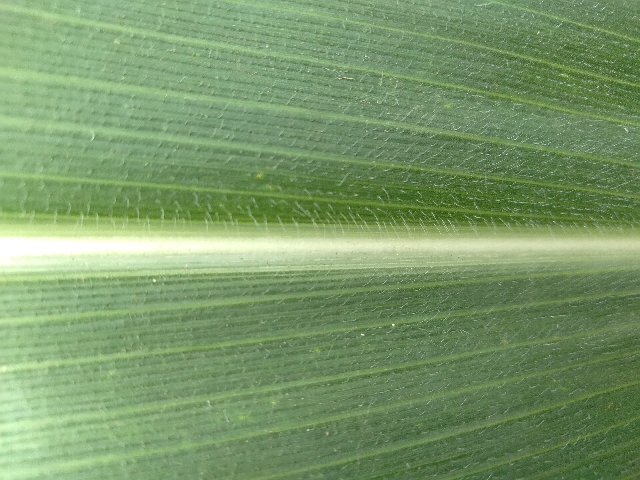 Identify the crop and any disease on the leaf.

maize, healthy
